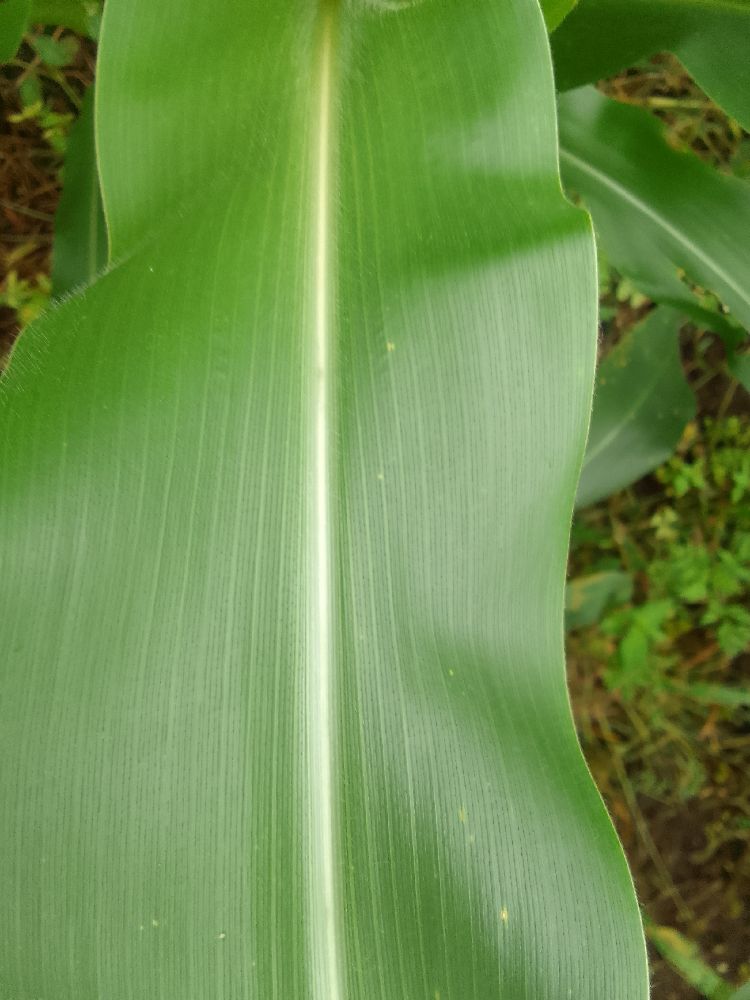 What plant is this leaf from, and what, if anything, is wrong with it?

maize, healthy
